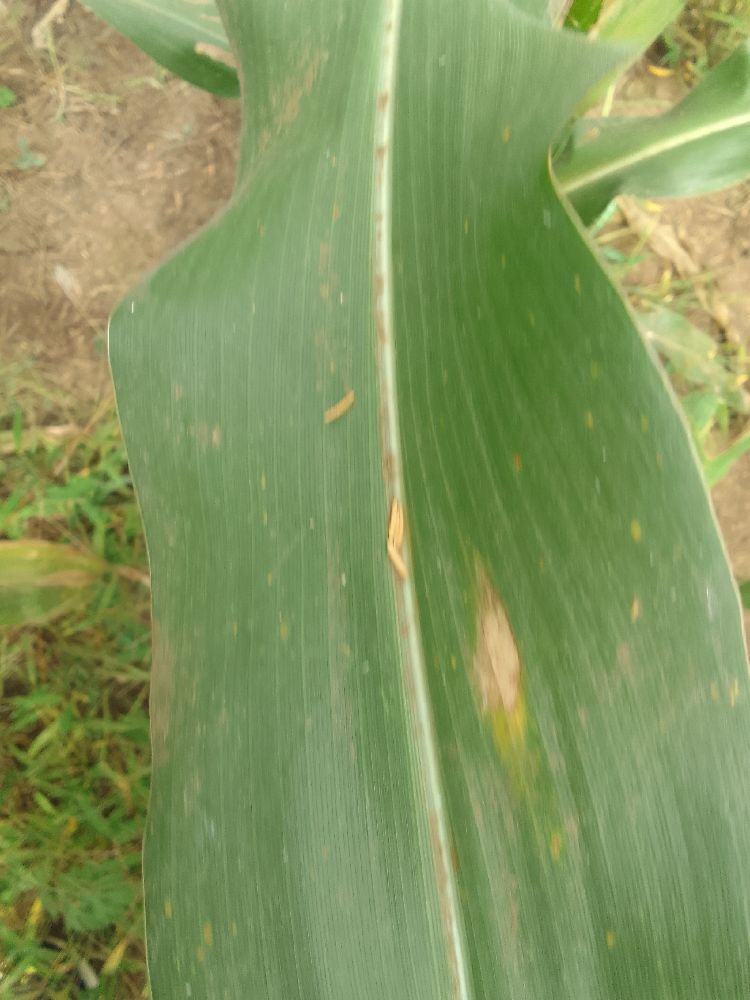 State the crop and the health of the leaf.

maize, healthy
